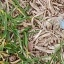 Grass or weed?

grass
